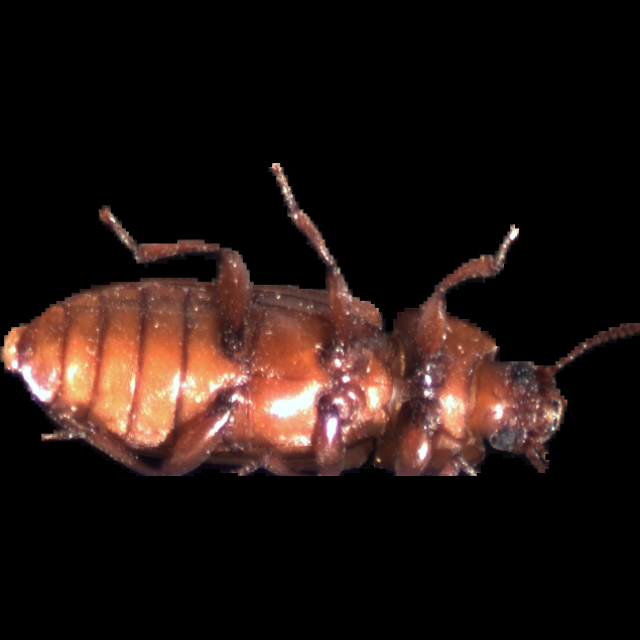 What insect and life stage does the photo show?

mealworm beetle
